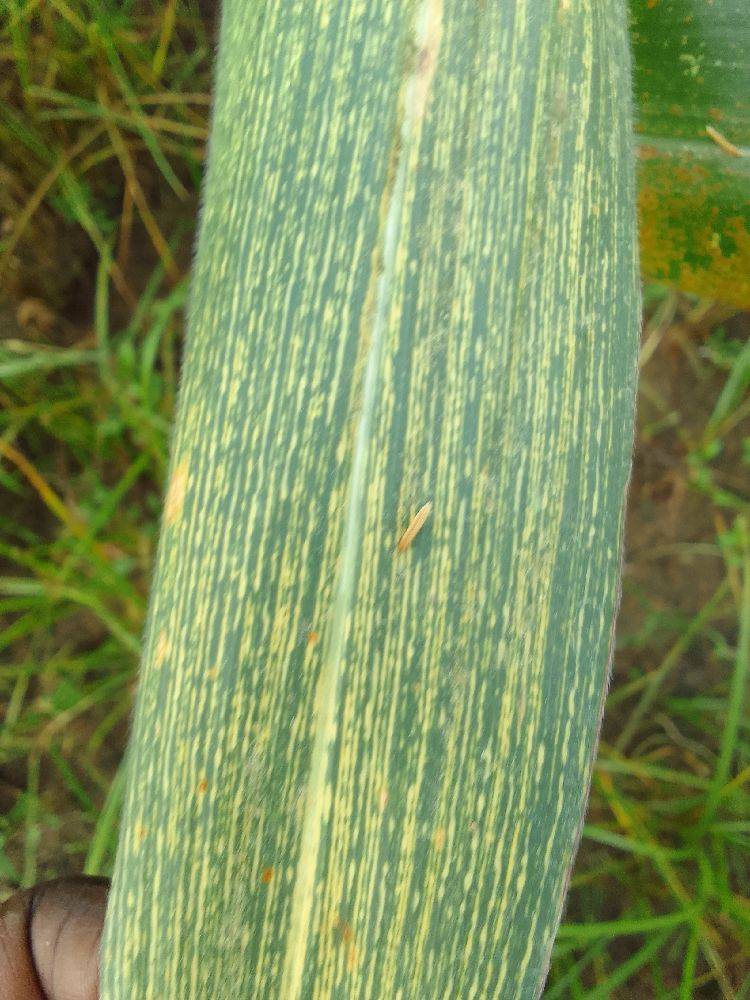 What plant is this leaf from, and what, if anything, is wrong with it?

maize, maize streak virus
